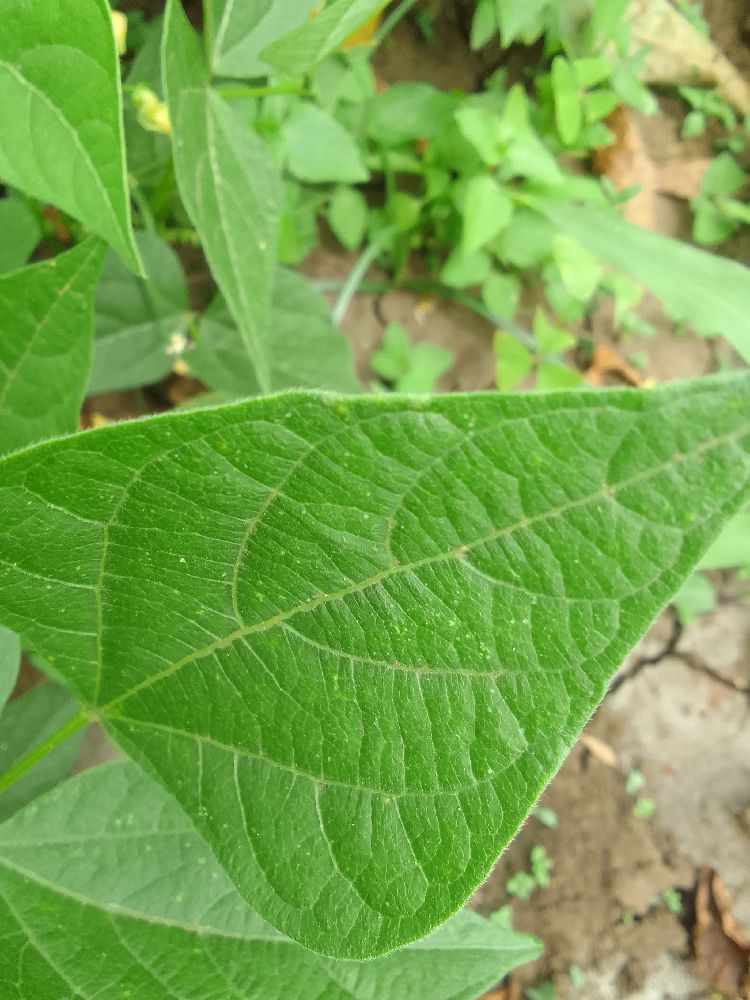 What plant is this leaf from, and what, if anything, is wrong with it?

common bean, healthy
